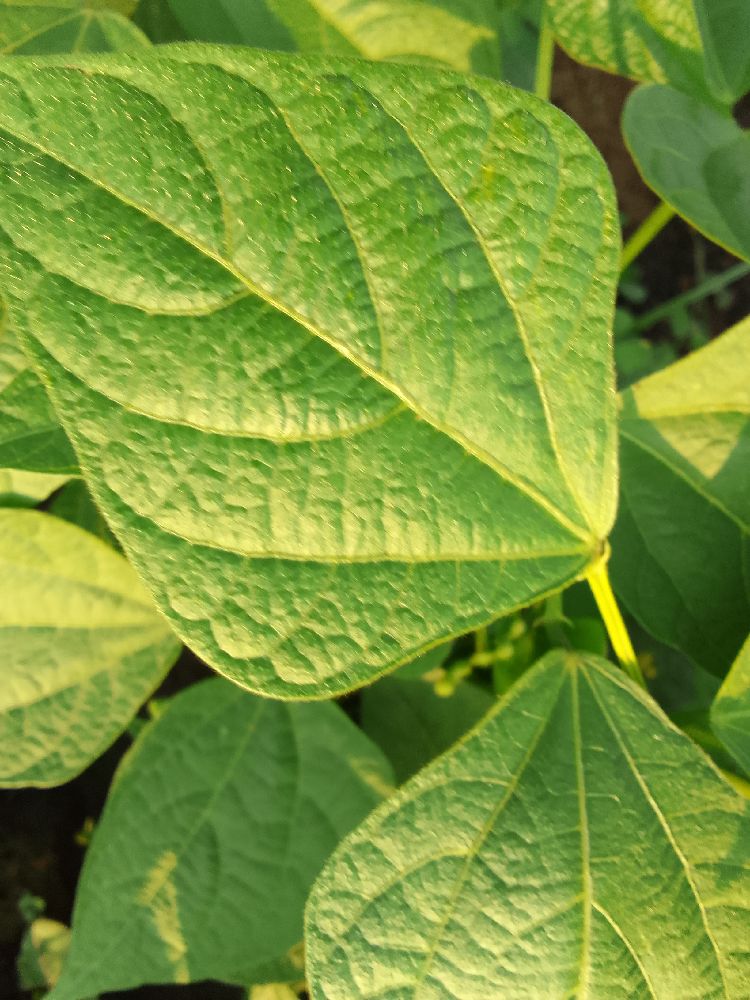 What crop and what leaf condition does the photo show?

common bean, healthy
